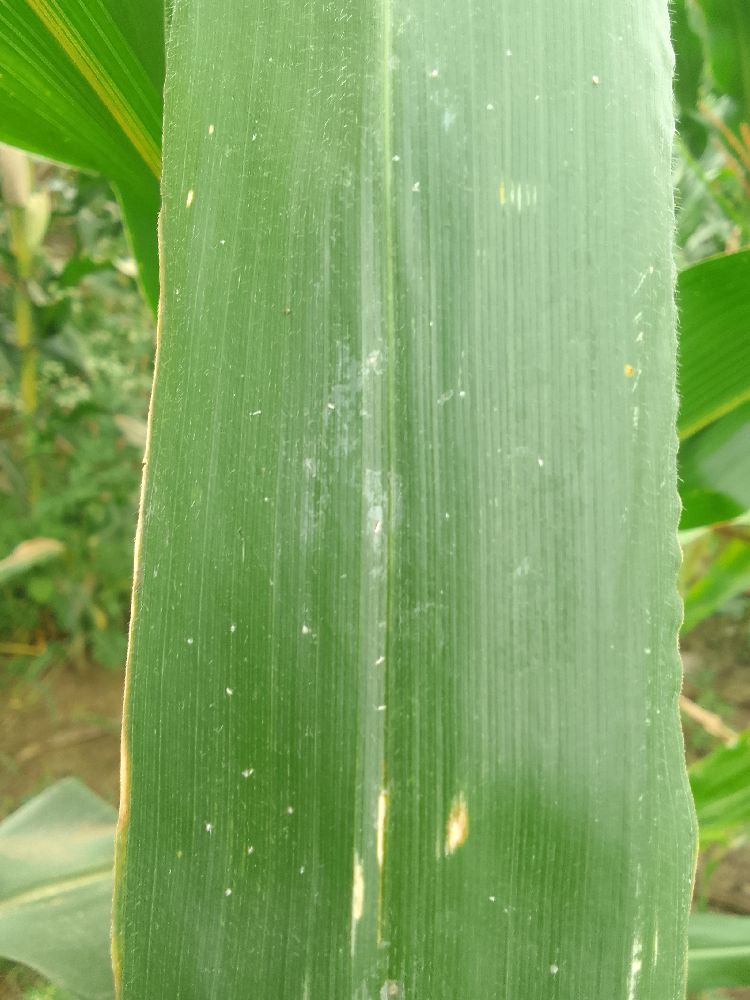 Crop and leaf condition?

maize, healthy
